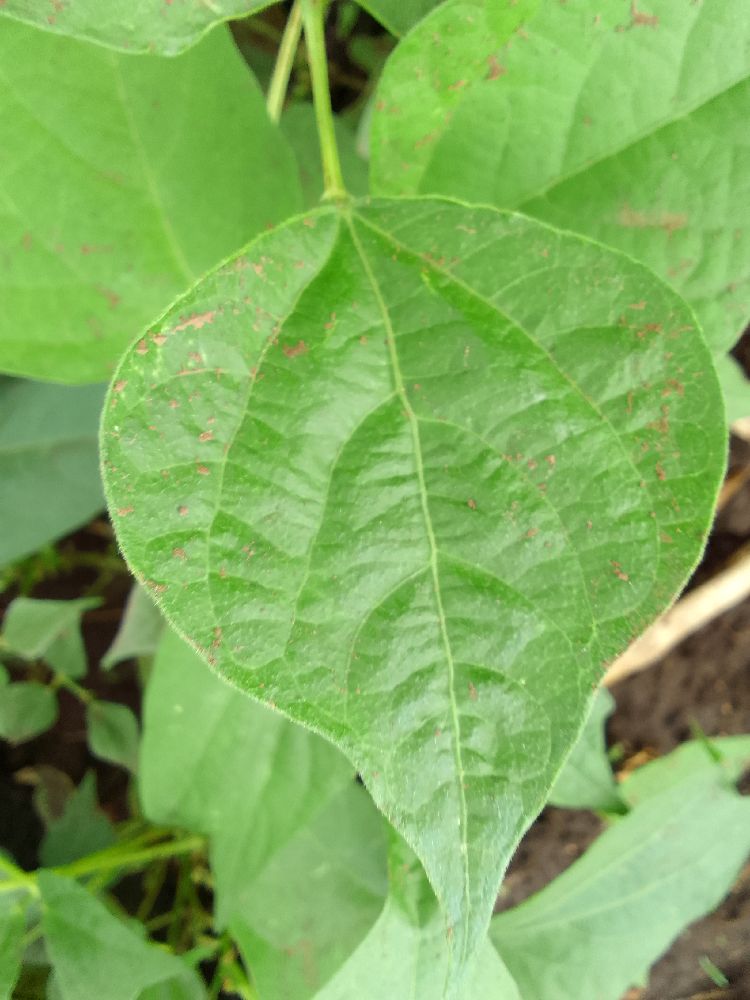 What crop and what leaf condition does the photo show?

common bean, healthy
